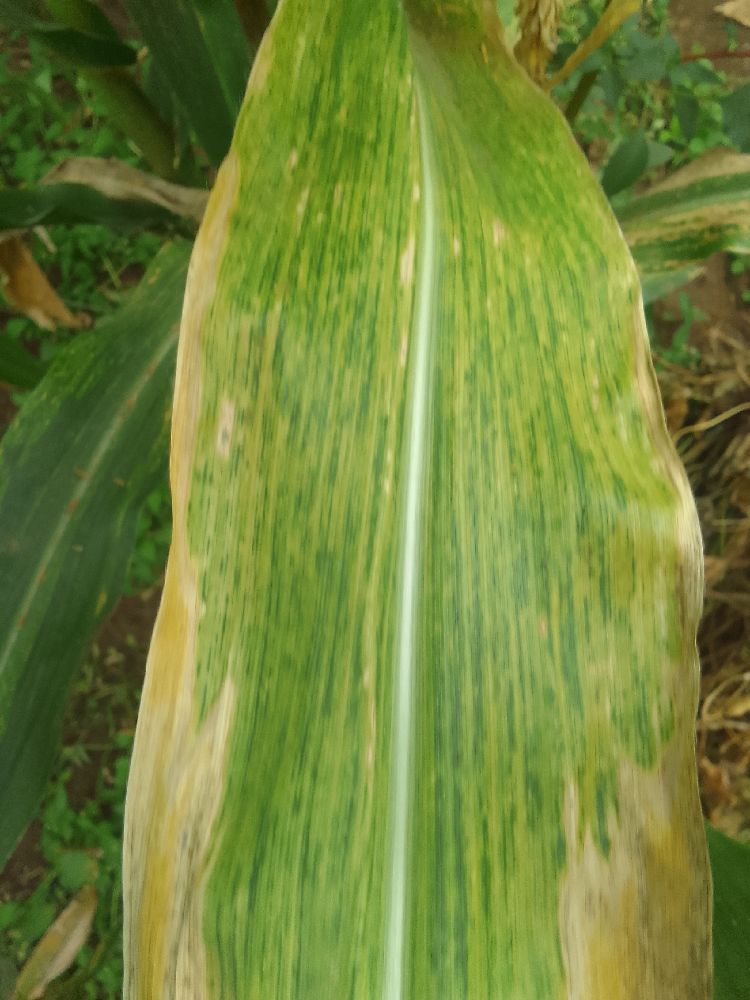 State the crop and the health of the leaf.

maize, maize lethal necrosis
